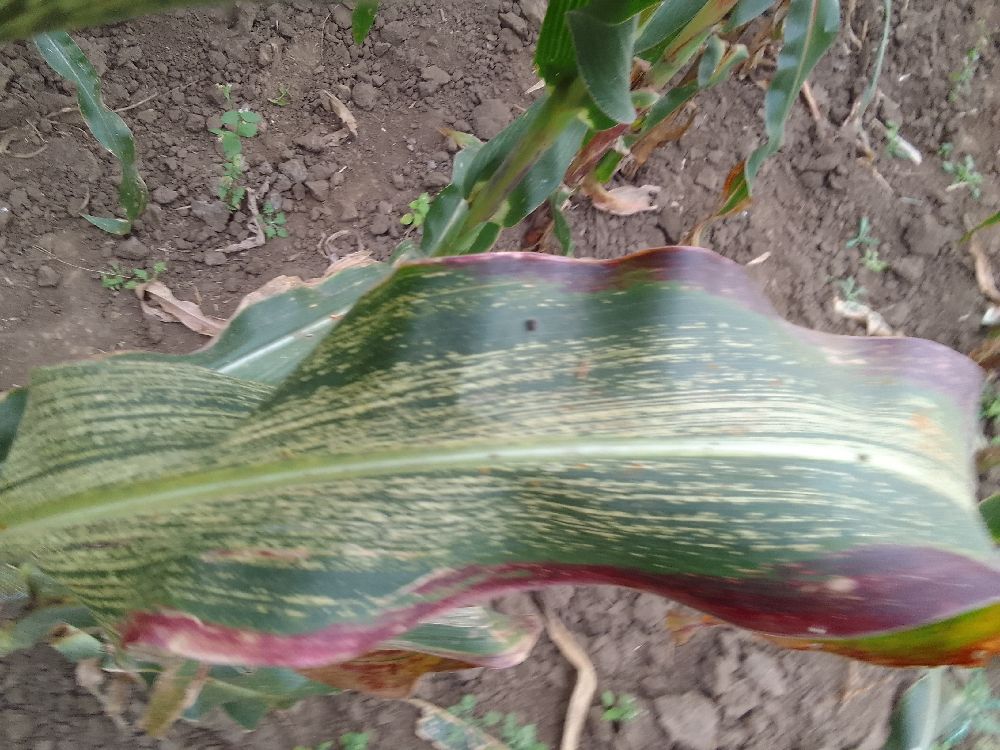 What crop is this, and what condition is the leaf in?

maize, maize streak virus
